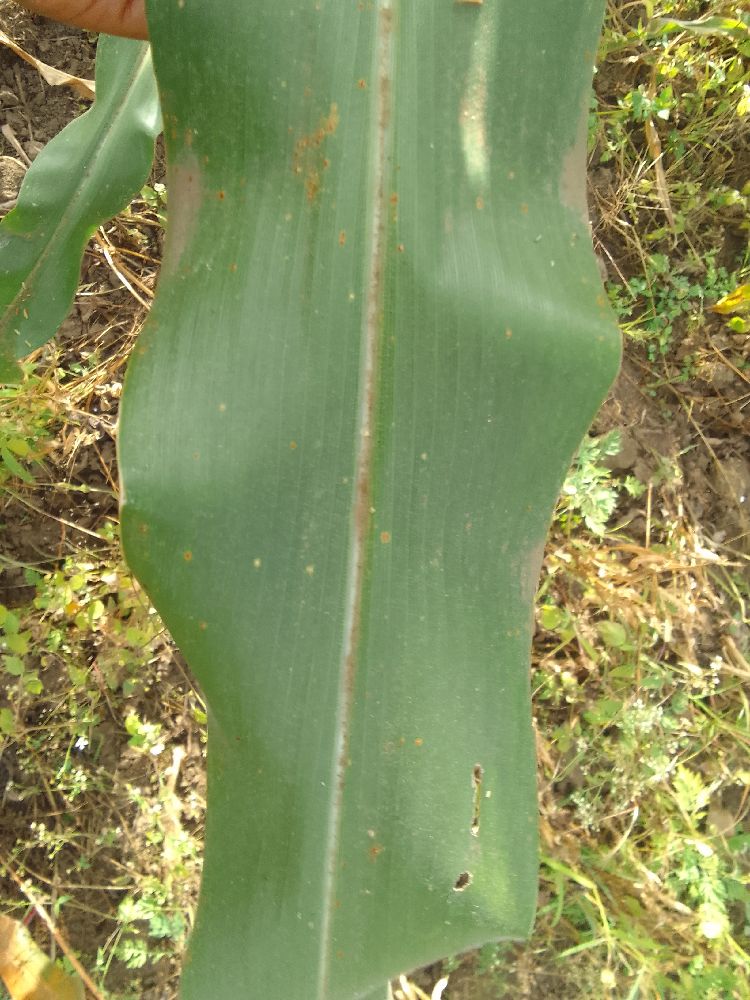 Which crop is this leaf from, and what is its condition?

maize, healthy
